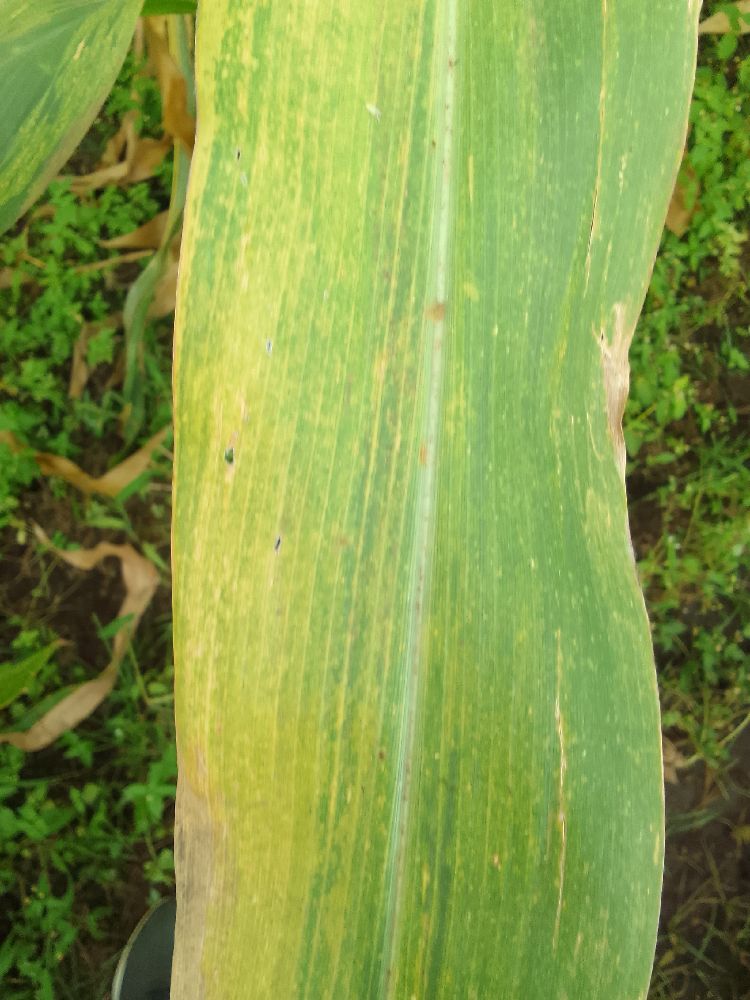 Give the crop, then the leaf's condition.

maize, maize lethal necrosis
